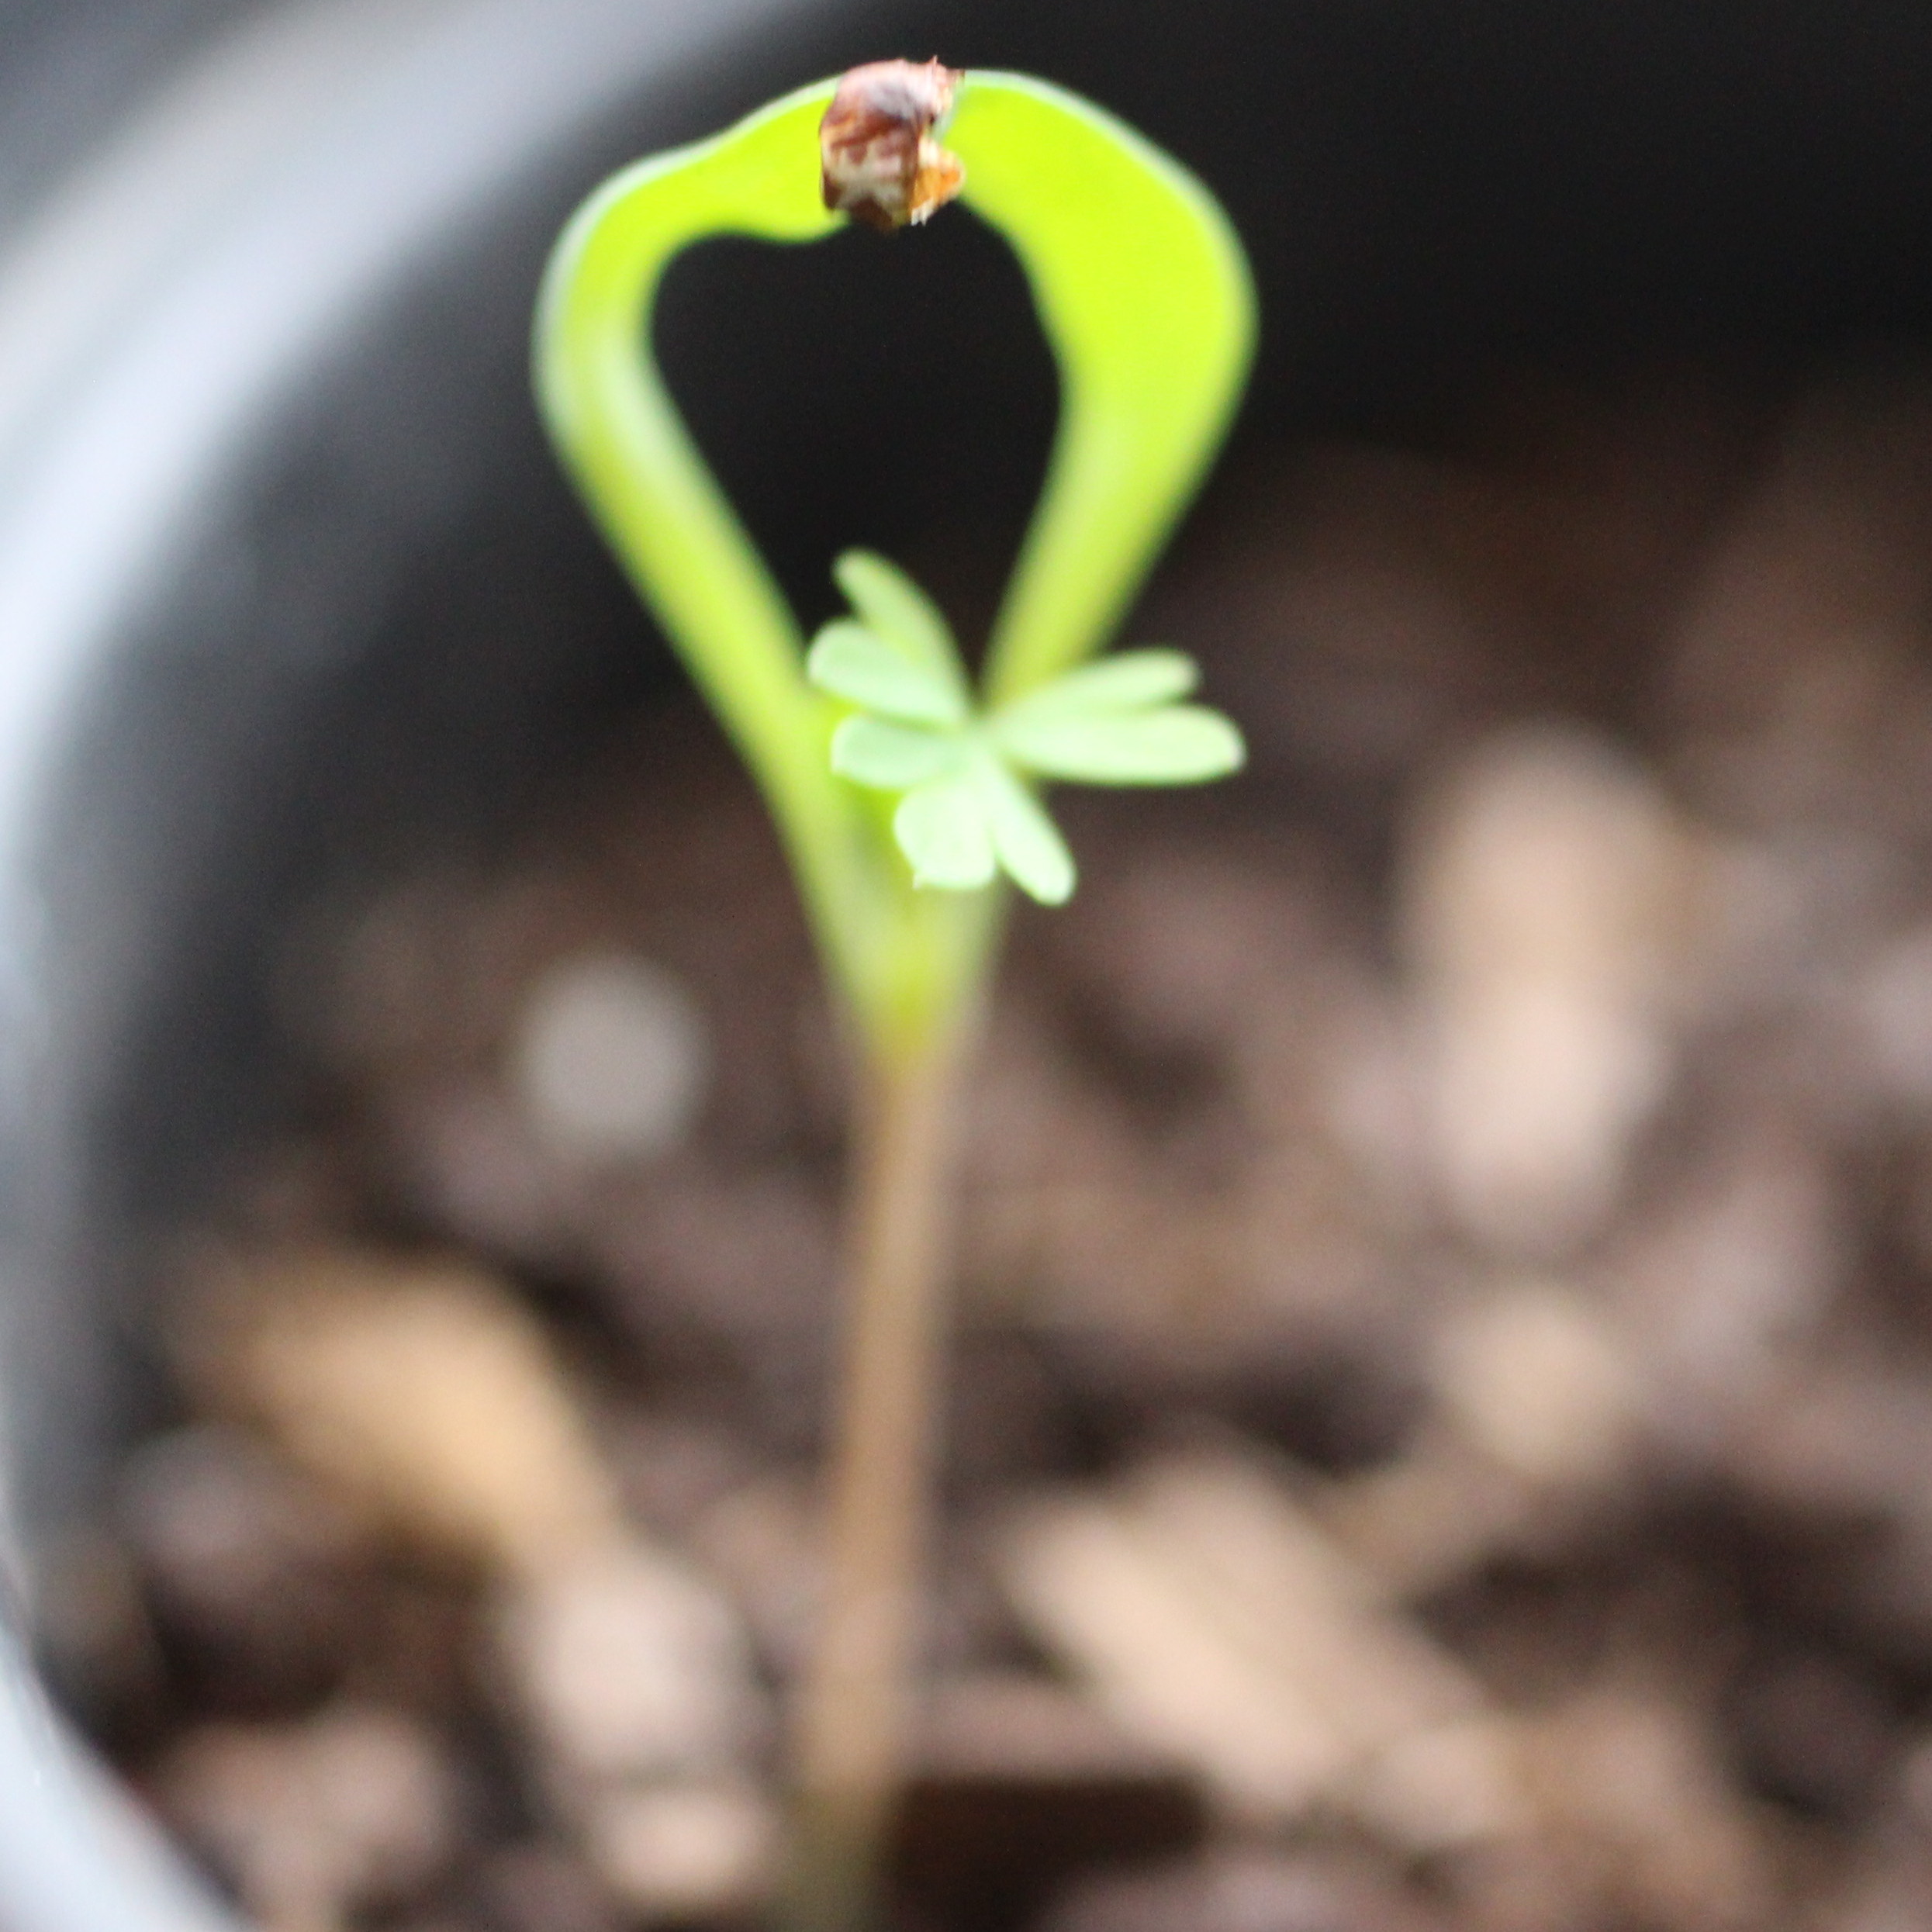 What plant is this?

Fumaria officinalis
